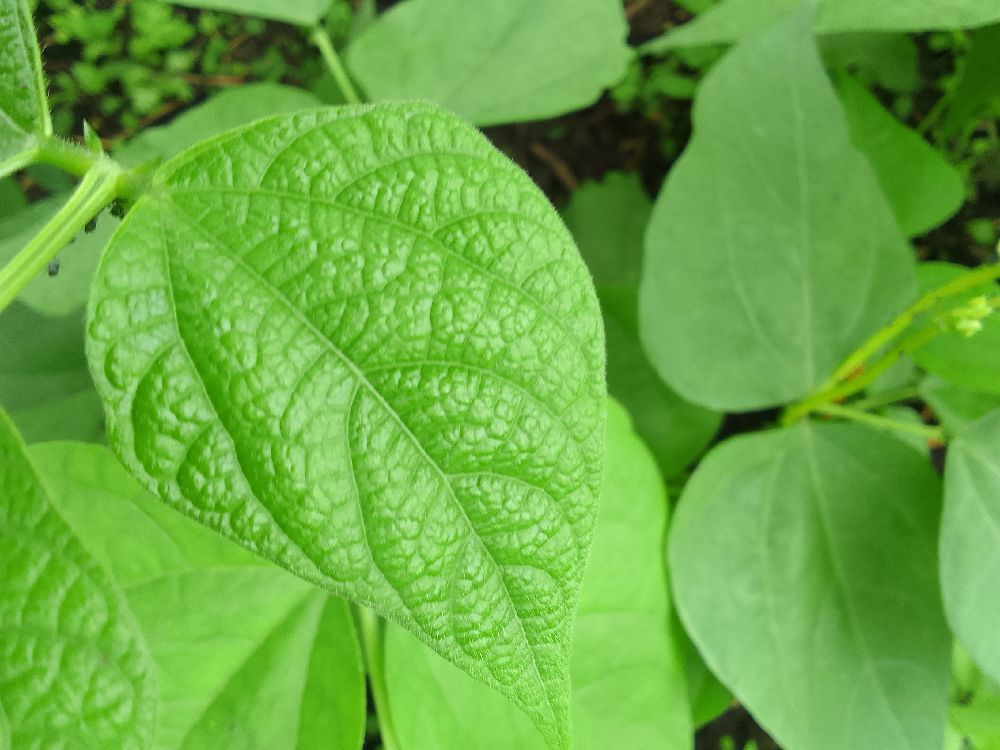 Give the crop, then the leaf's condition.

common bean, healthy
